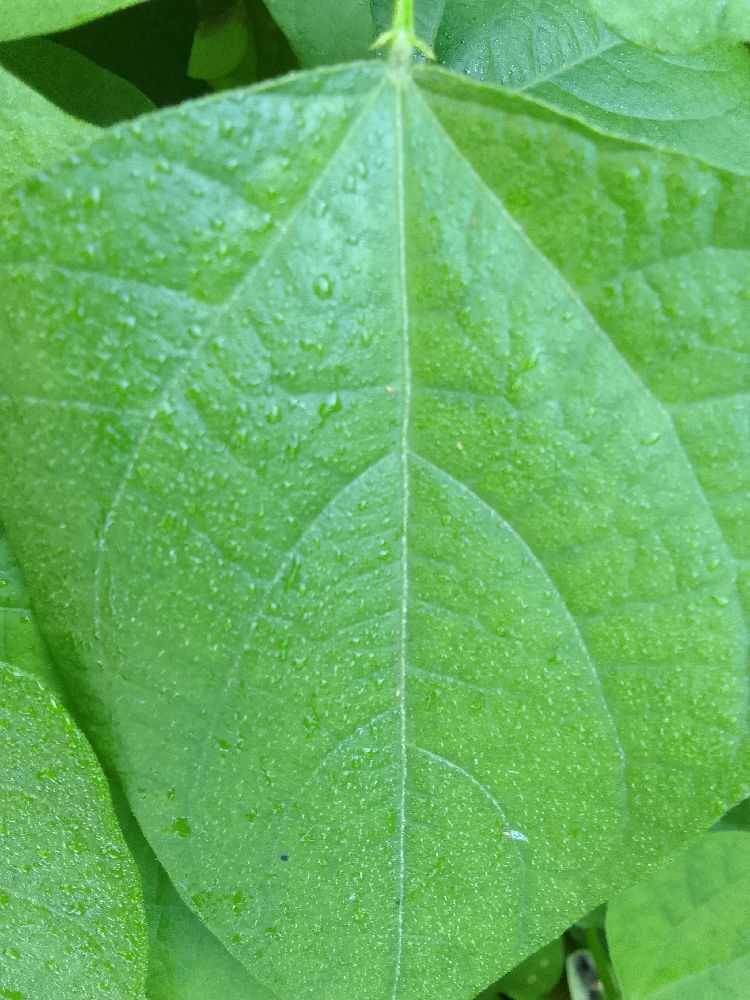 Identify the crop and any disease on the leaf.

common bean, healthy
